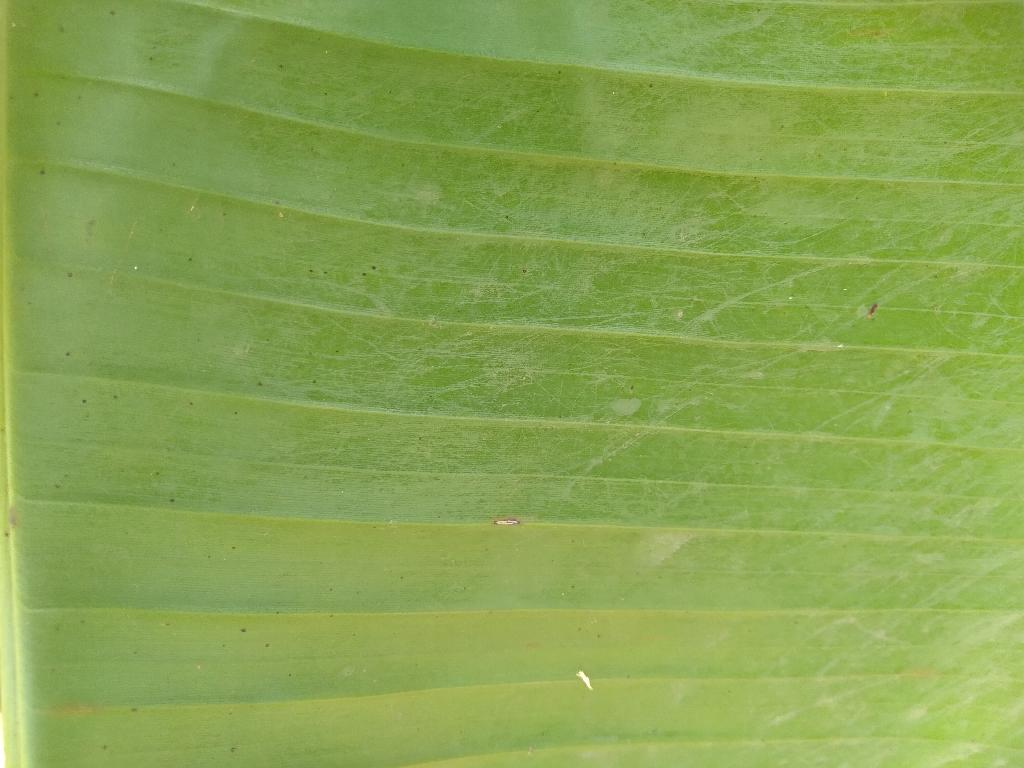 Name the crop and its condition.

banana, healthy
